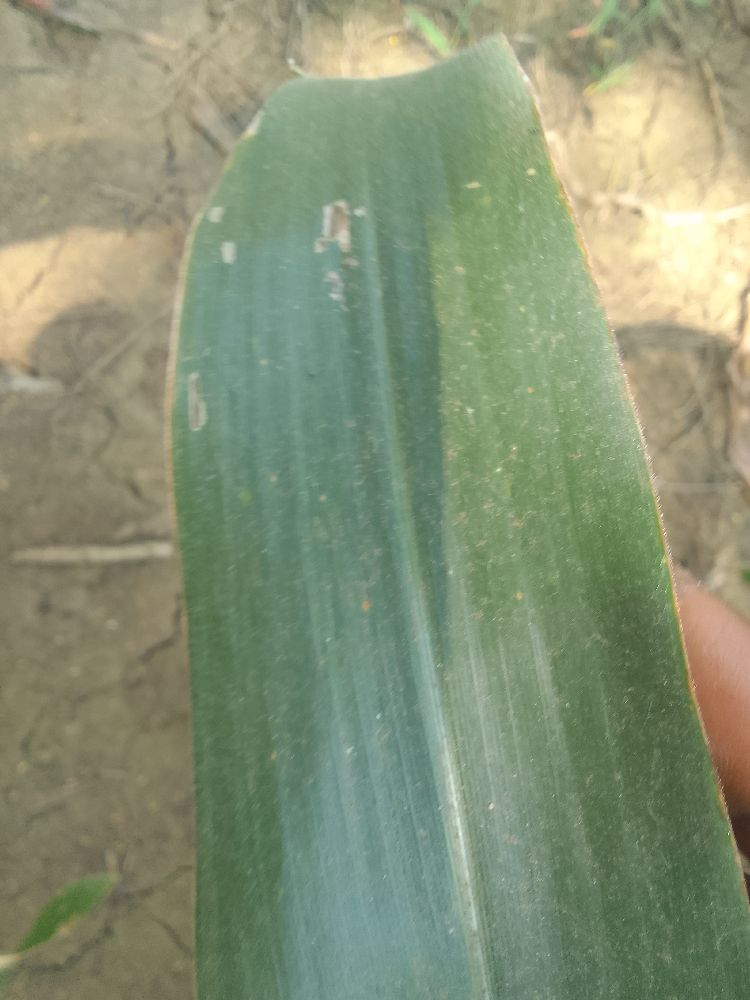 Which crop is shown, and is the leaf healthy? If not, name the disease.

maize, healthy
